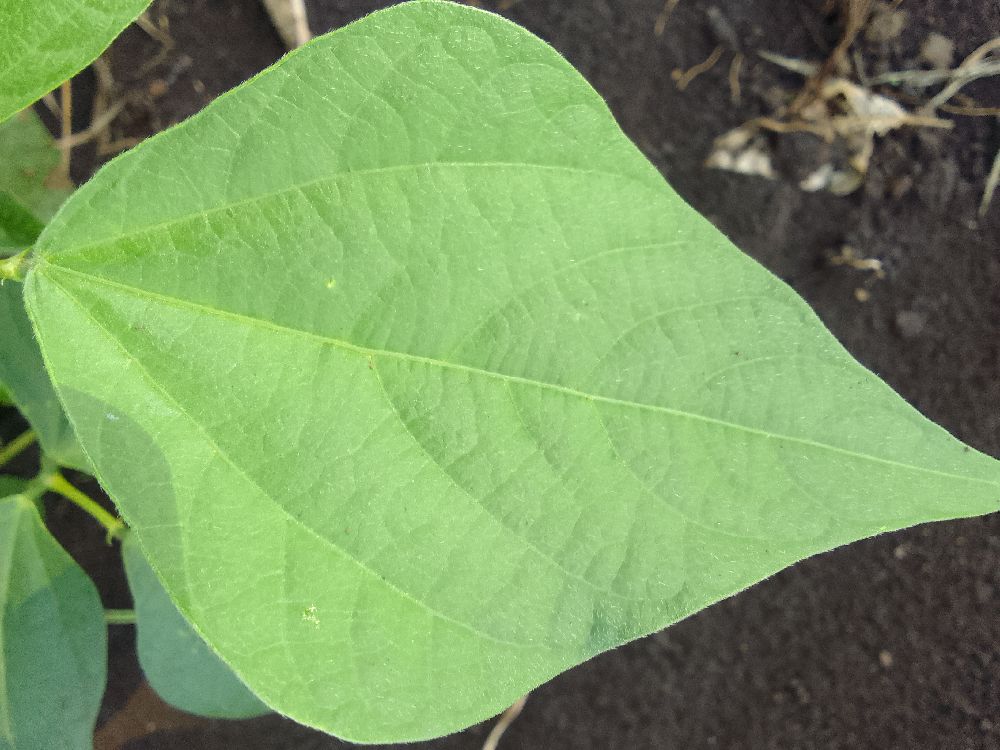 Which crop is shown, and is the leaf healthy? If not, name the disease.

common bean, healthy
